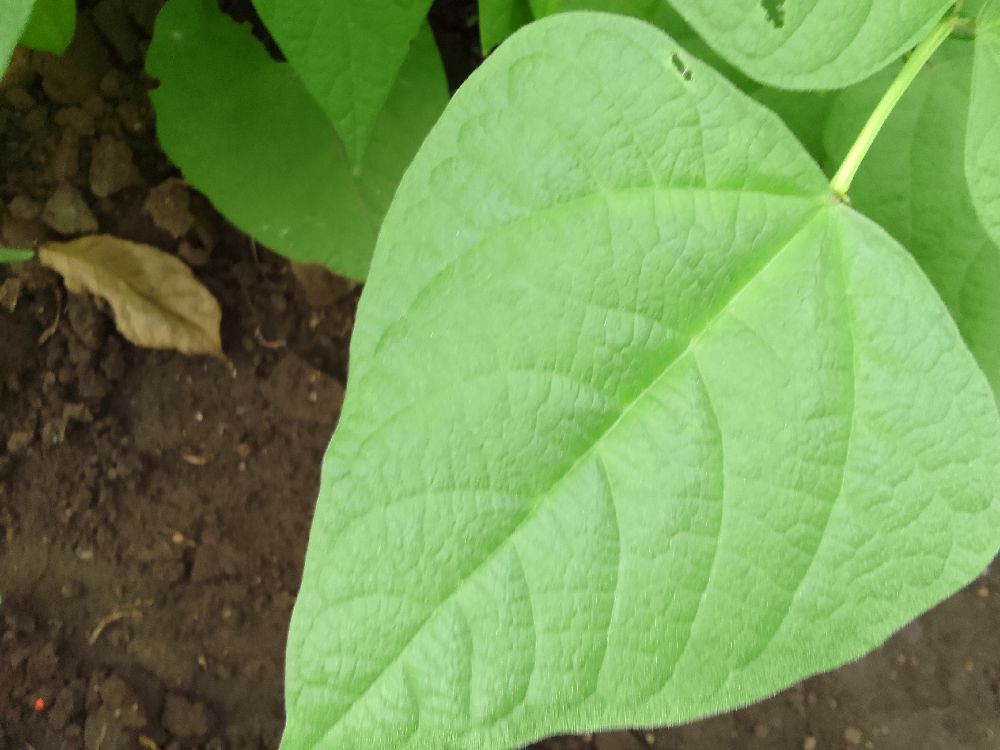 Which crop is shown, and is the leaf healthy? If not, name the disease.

common bean, healthy
